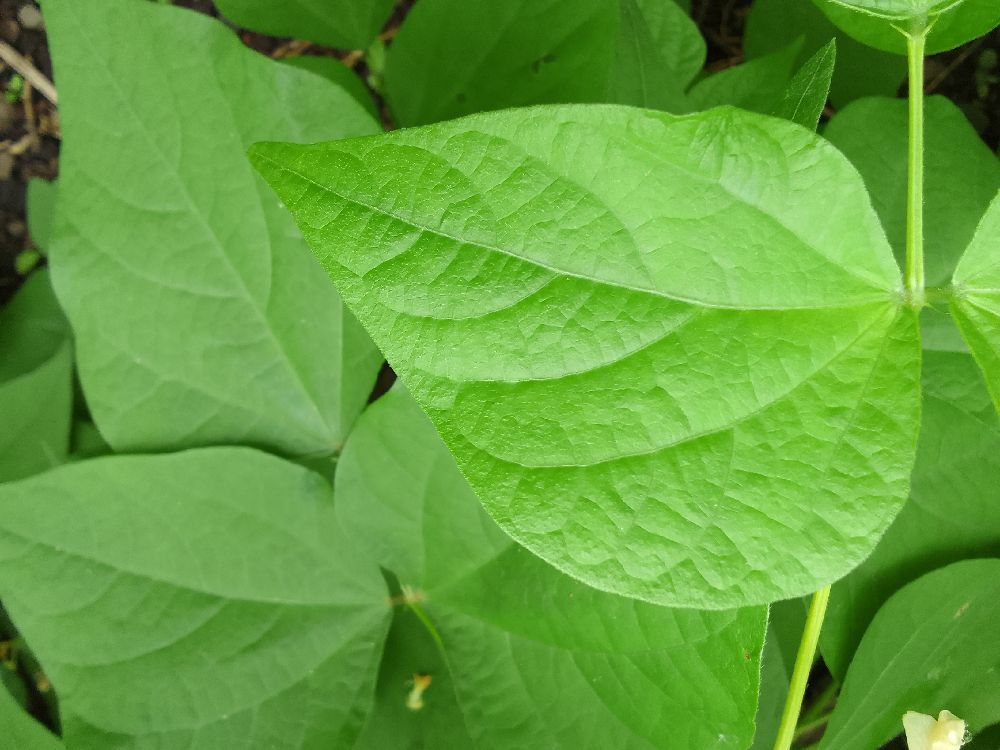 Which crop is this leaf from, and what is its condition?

common bean, healthy
